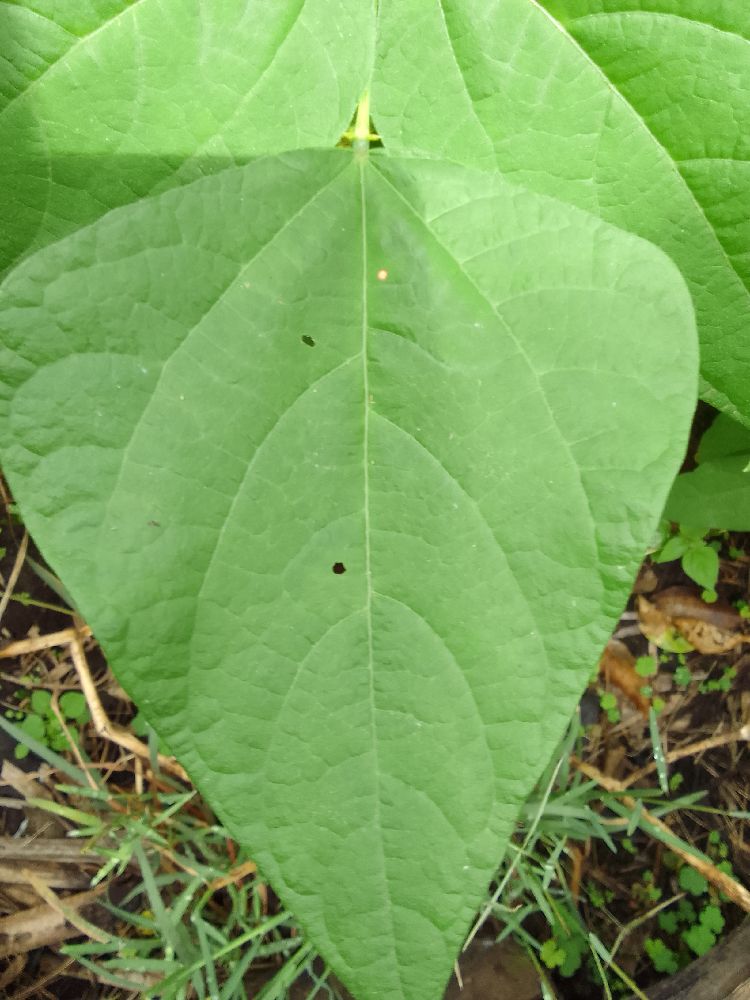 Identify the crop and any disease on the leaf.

common bean, healthy
